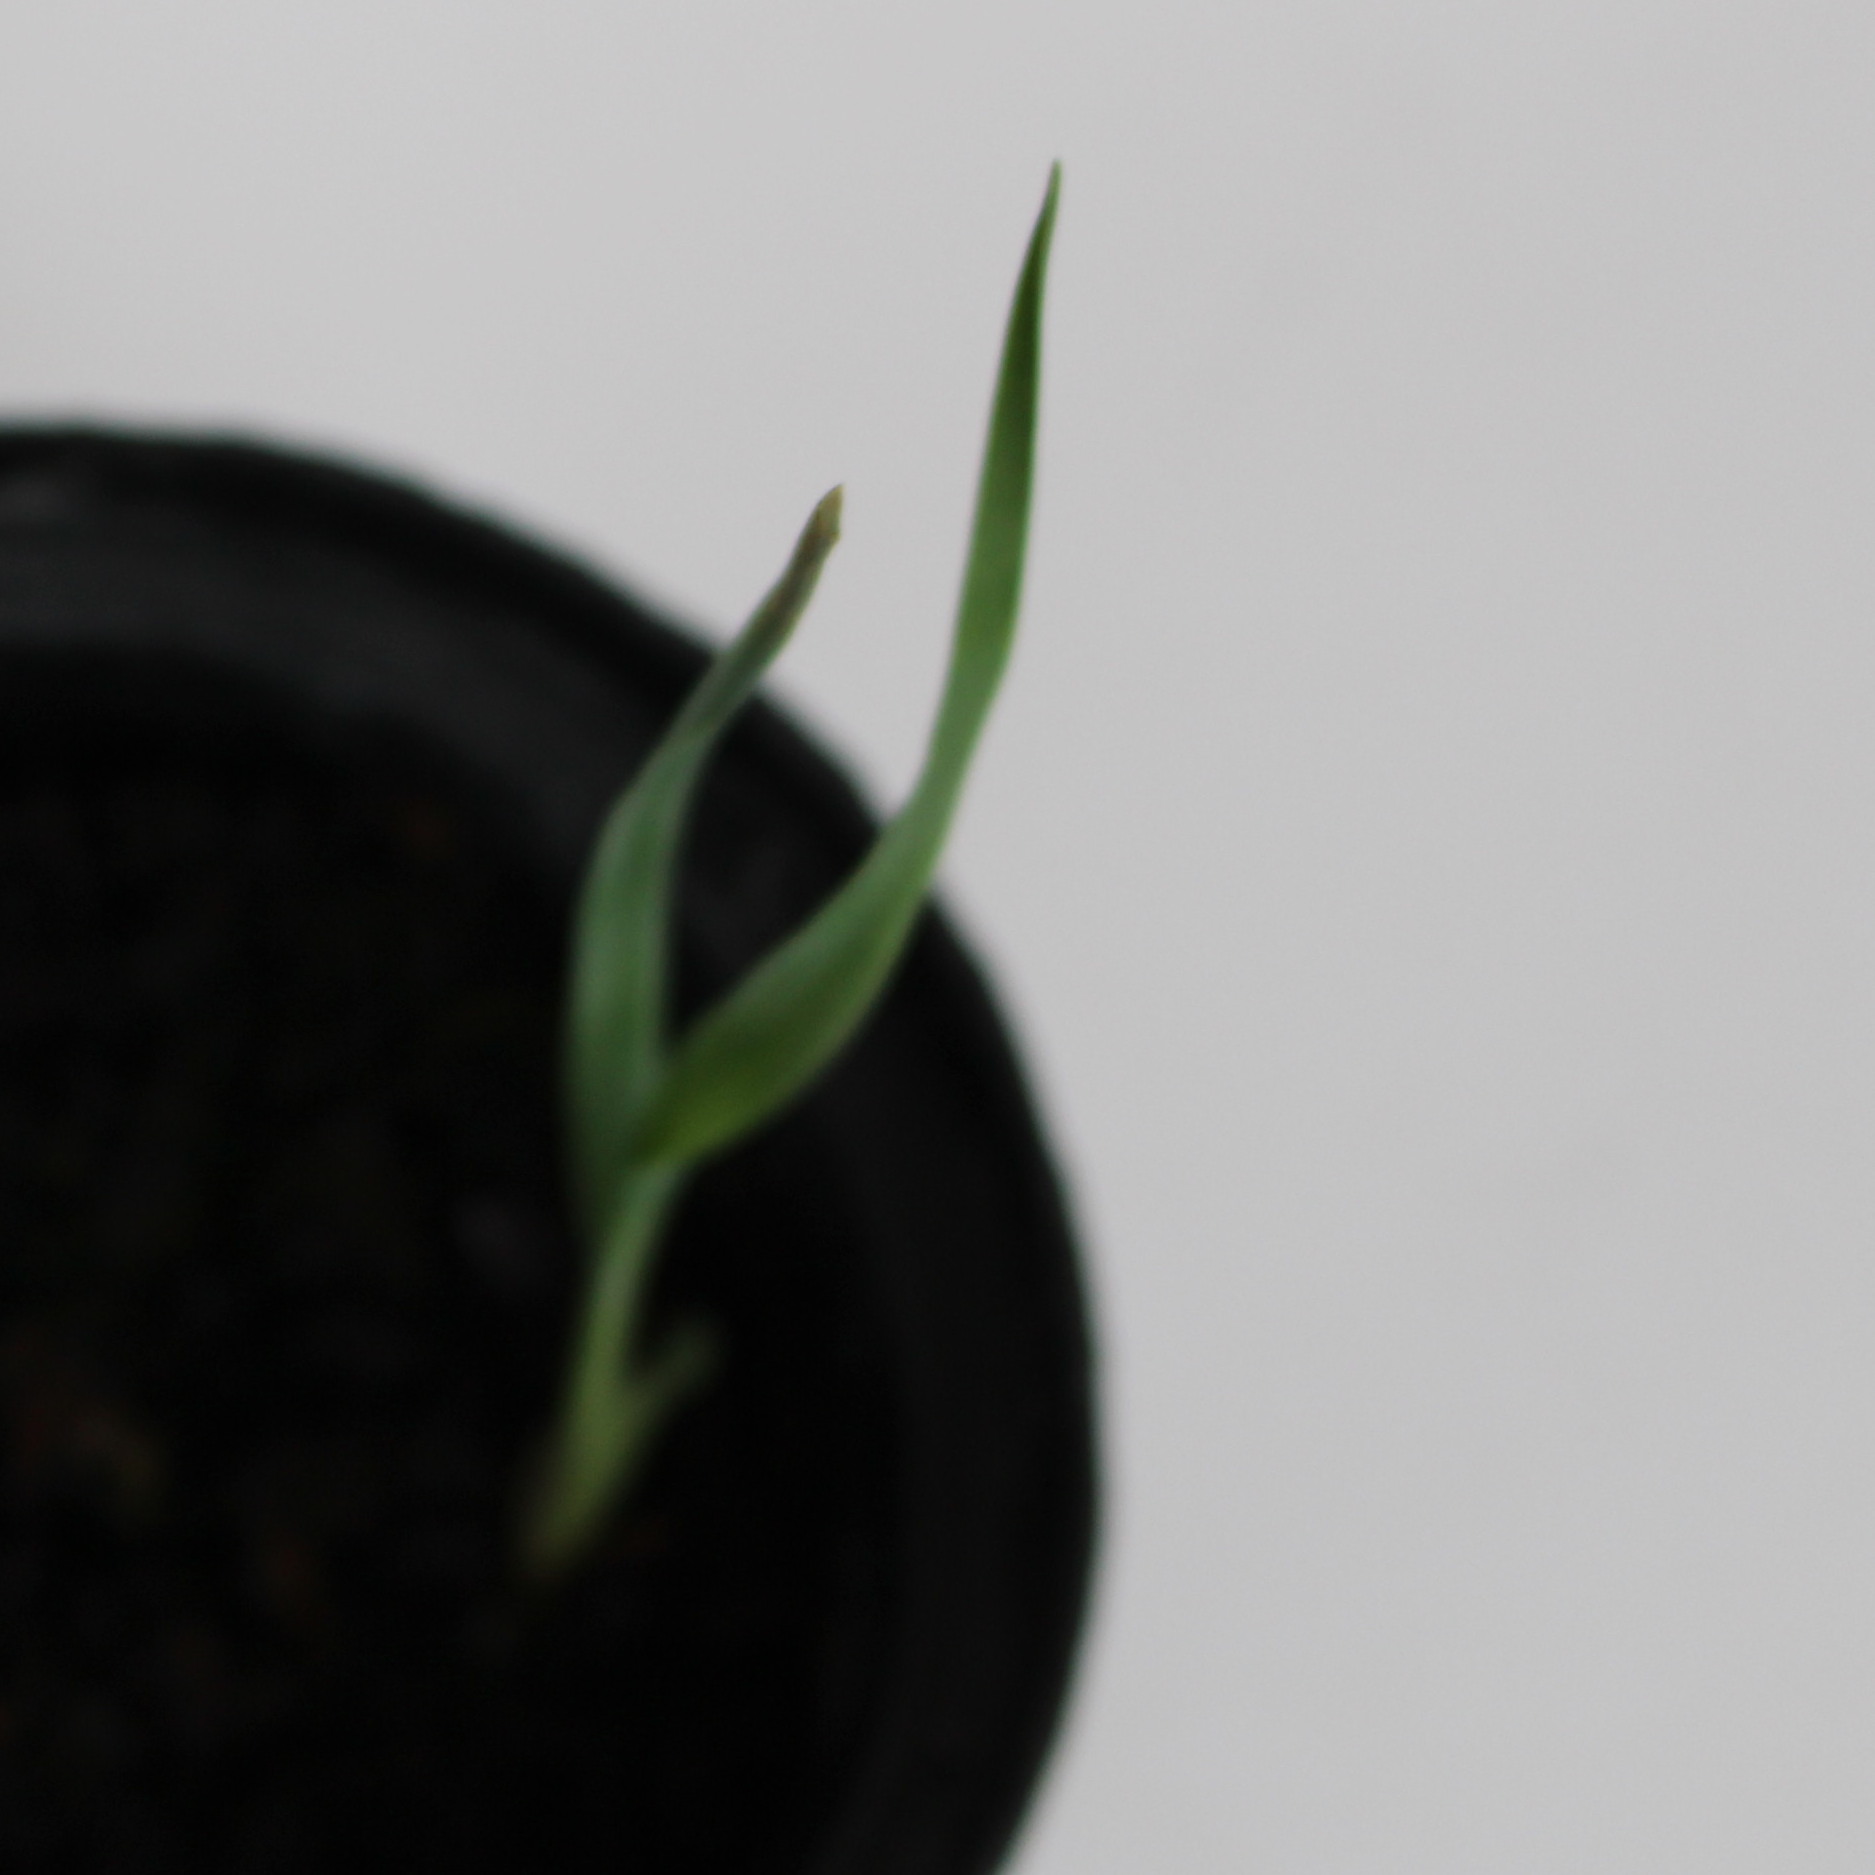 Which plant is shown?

Avena sterilis
